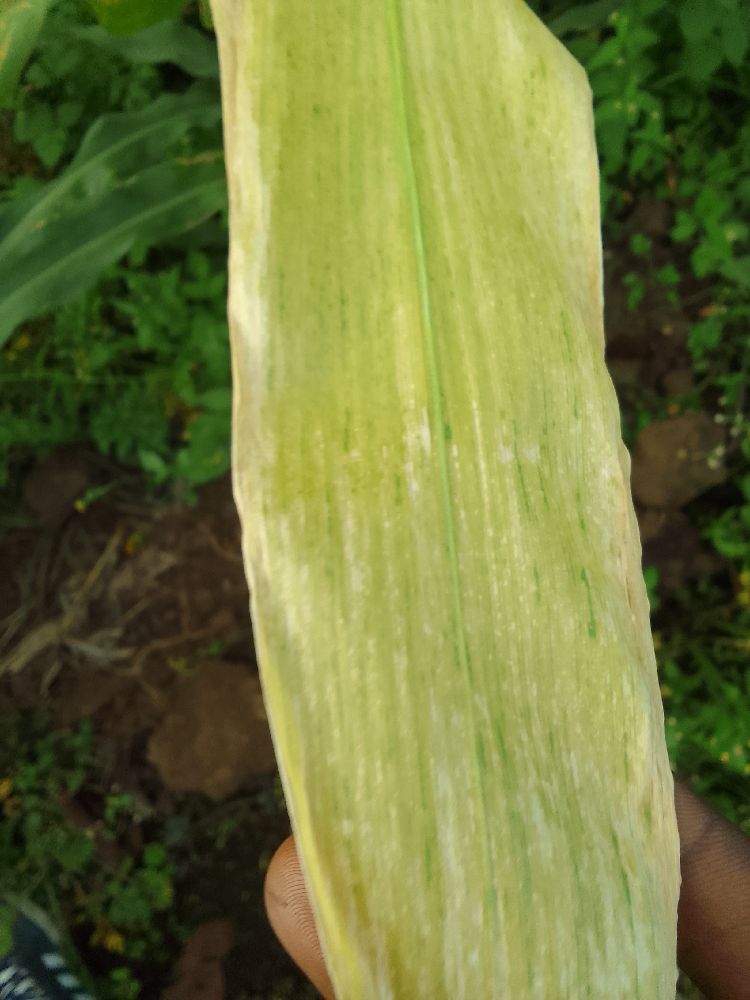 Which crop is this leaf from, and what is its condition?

maize, maize lethal necrosis
